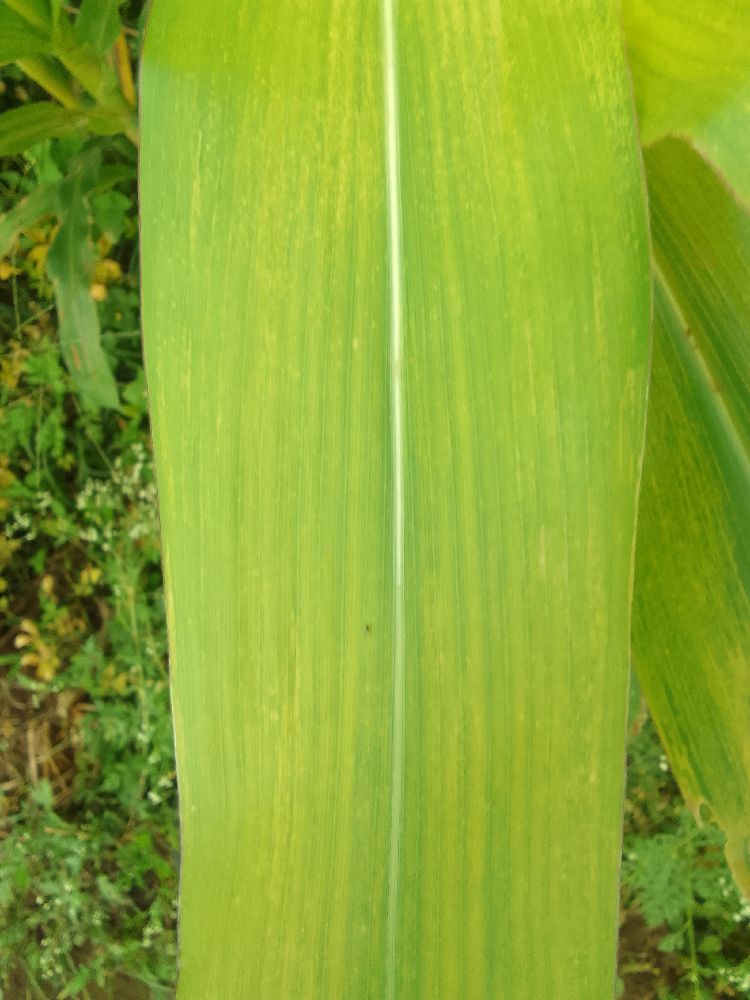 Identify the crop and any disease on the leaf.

maize, maize lethal necrosis
